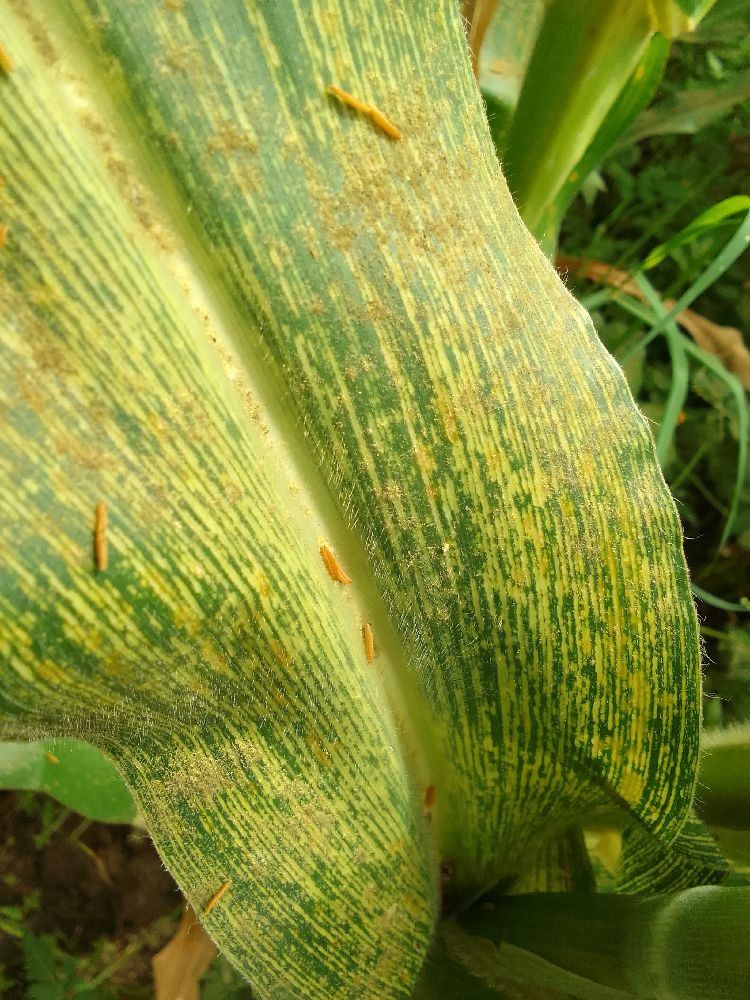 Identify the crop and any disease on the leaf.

maize, maize streak virus
